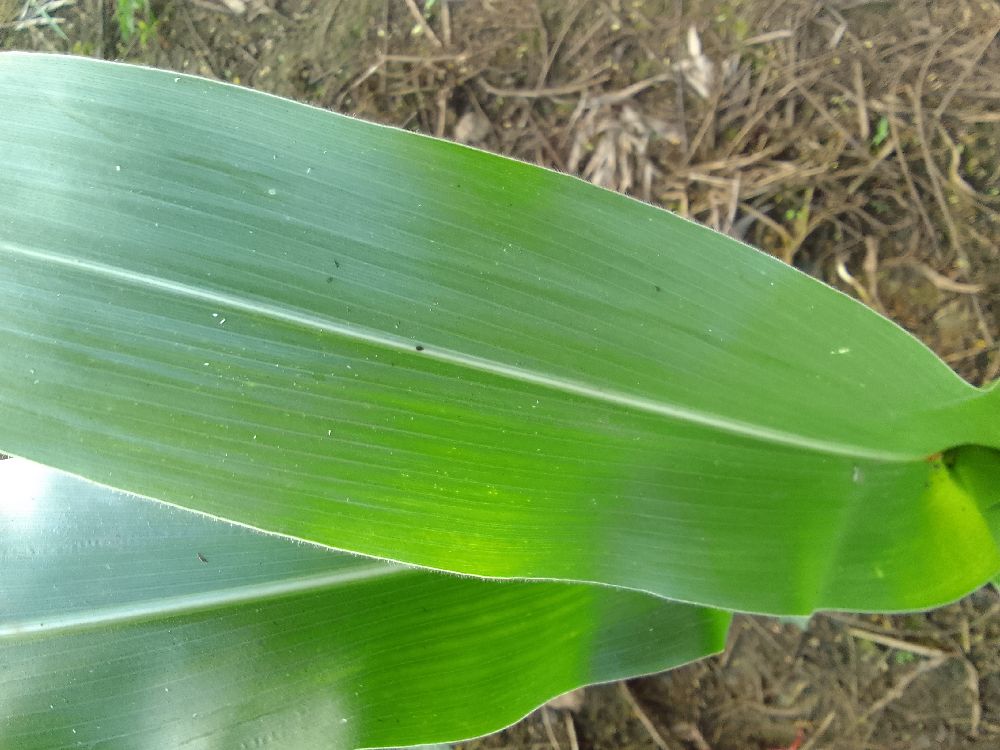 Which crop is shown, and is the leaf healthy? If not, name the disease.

maize, healthy
